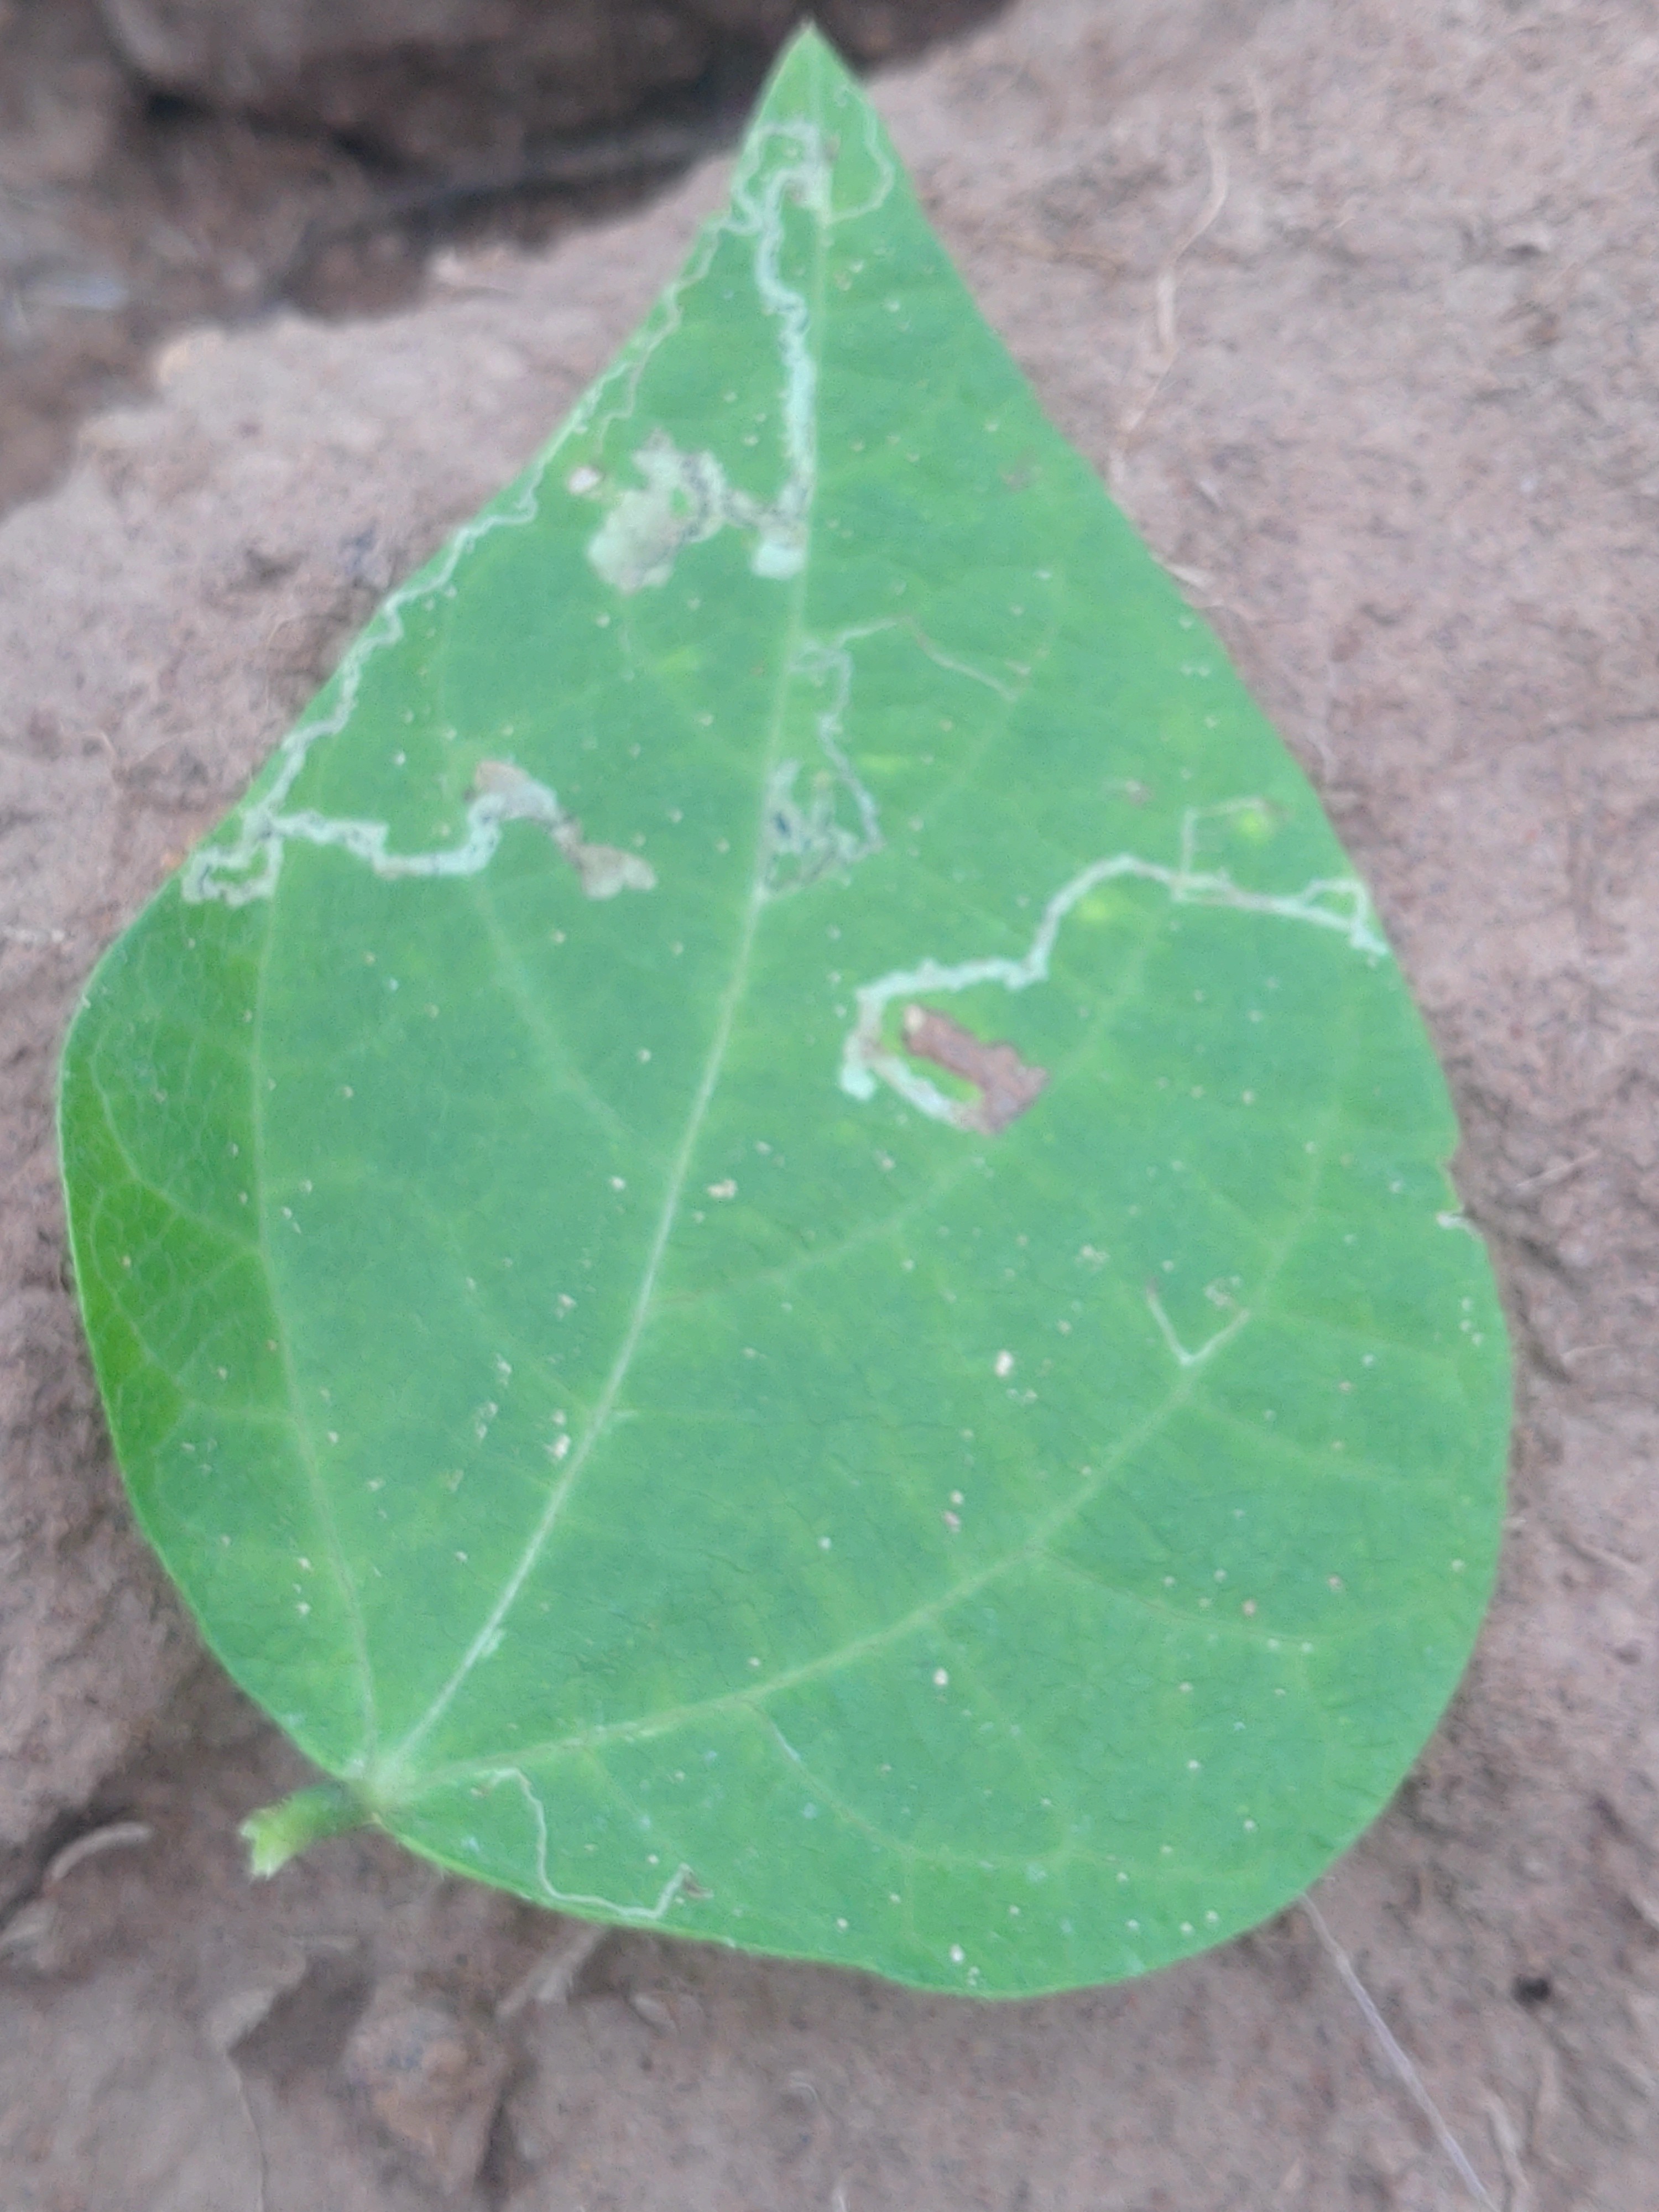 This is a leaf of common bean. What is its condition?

anthracnose
